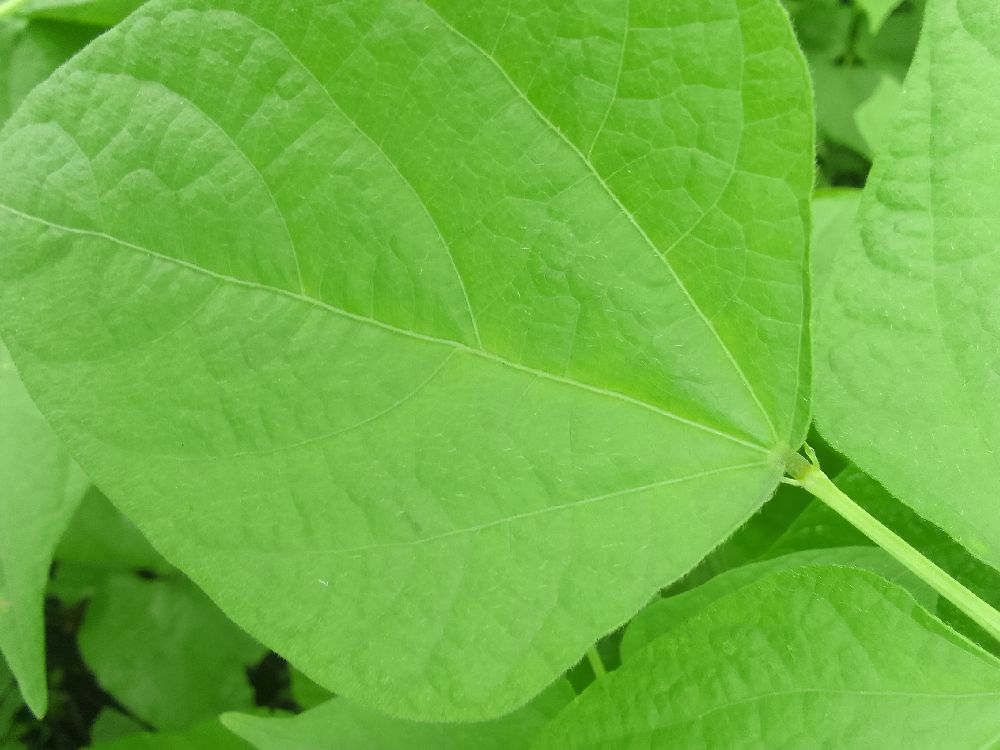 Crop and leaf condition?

common bean, healthy
